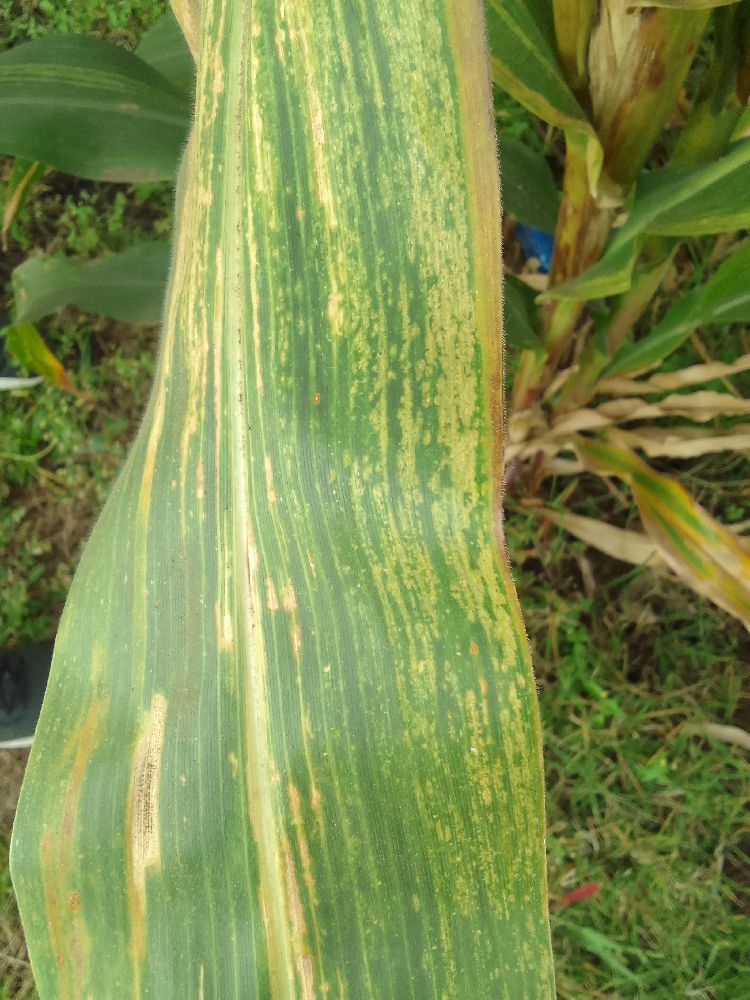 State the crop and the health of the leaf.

maize, maize lethal necrosis
